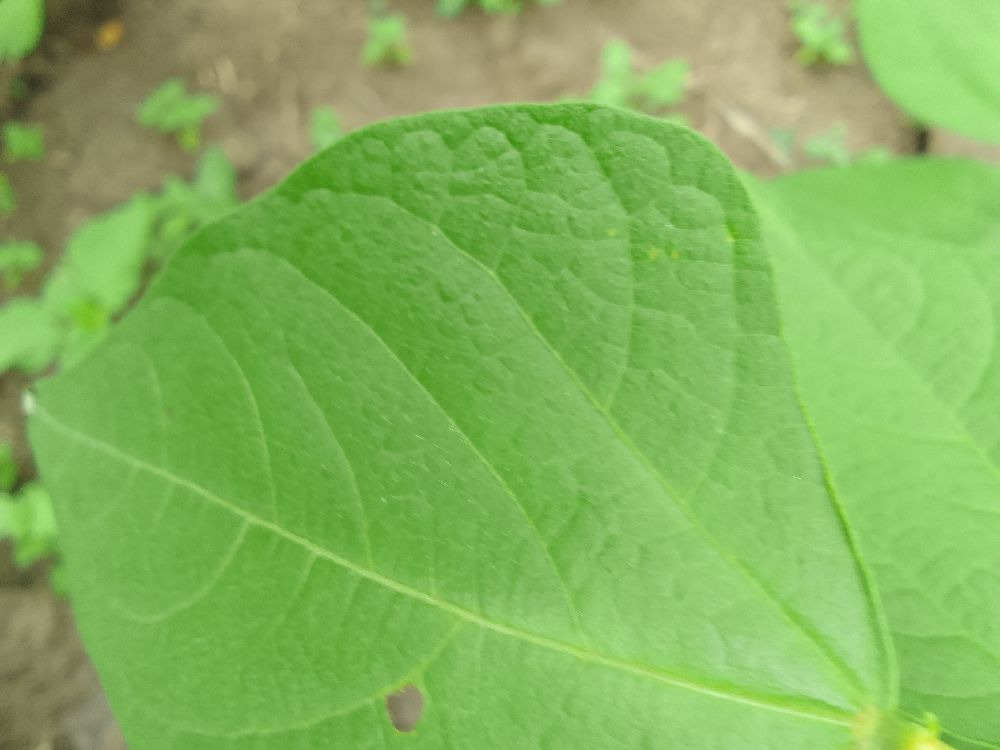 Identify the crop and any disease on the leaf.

common bean, healthy
